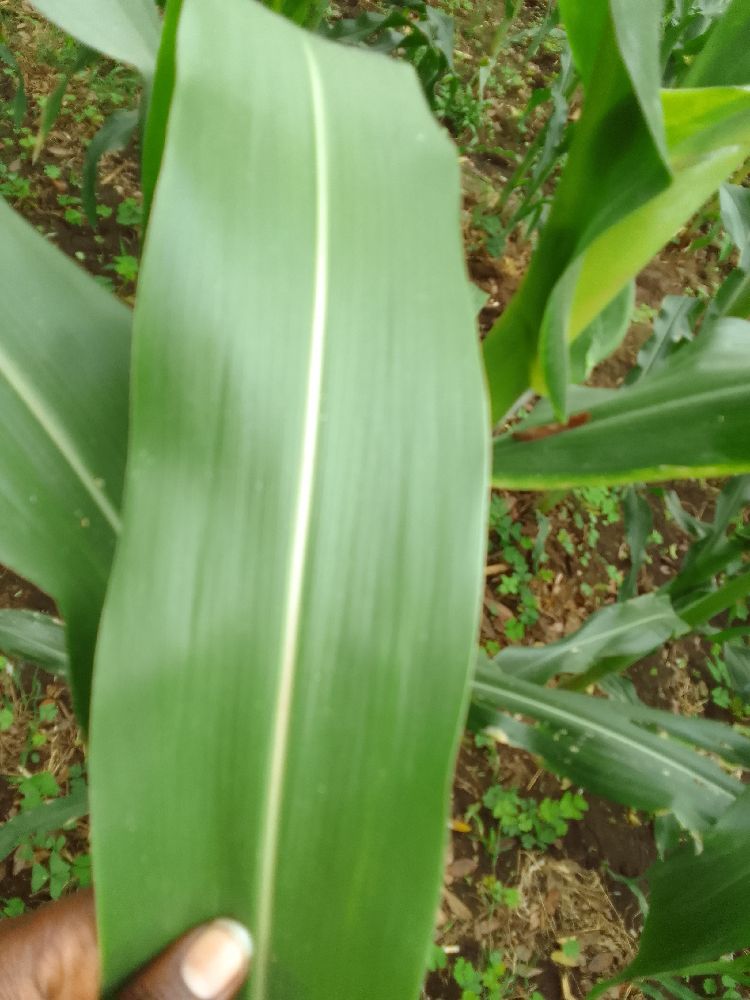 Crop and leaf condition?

maize, healthy
